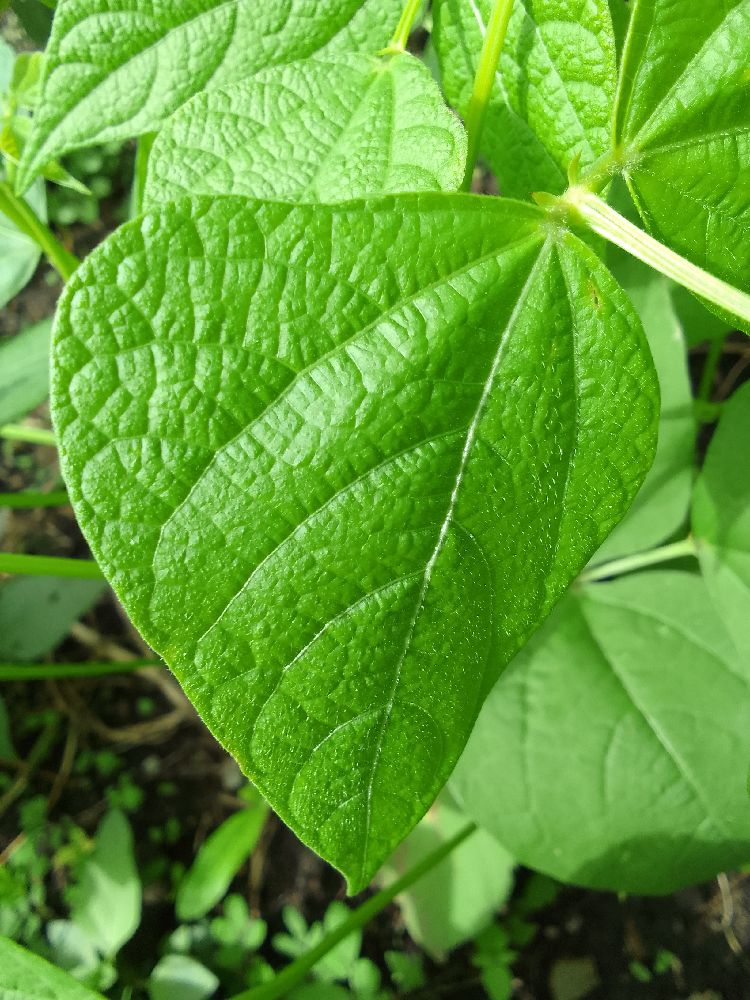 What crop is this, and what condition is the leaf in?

common bean, healthy
